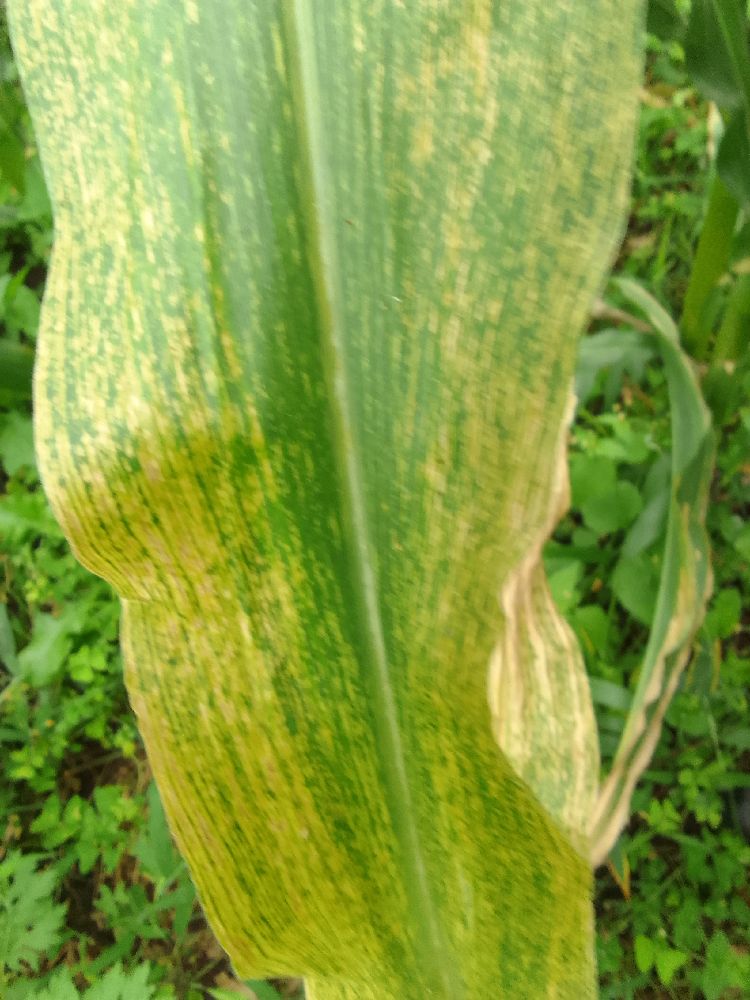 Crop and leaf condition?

maize, healthy
